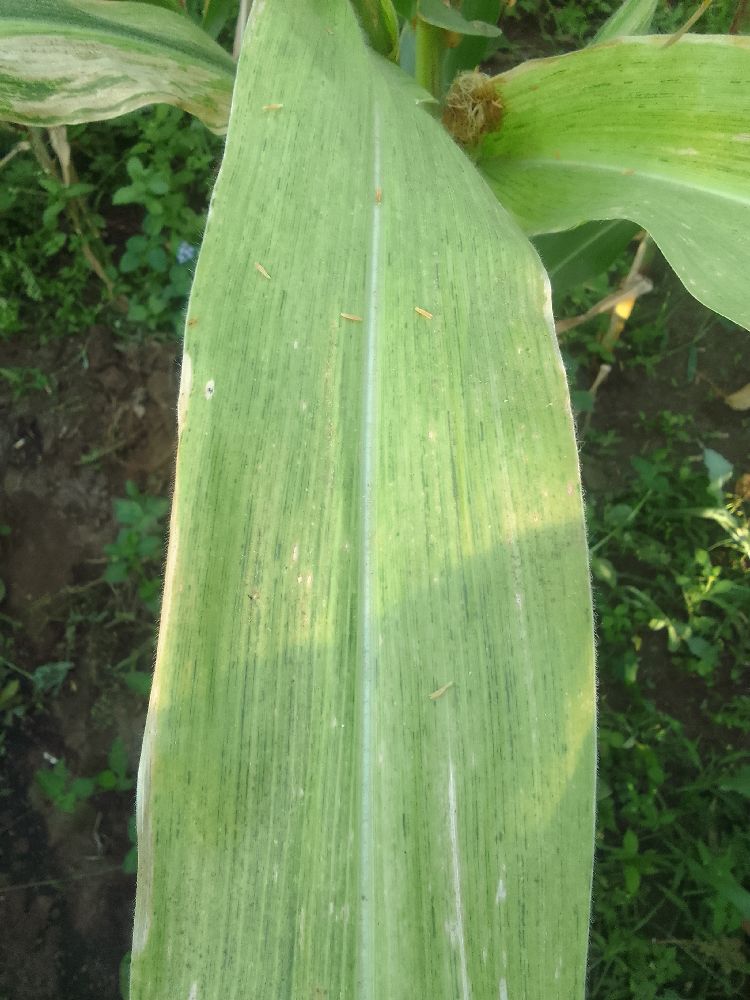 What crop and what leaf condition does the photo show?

maize, maize lethal necrosis
